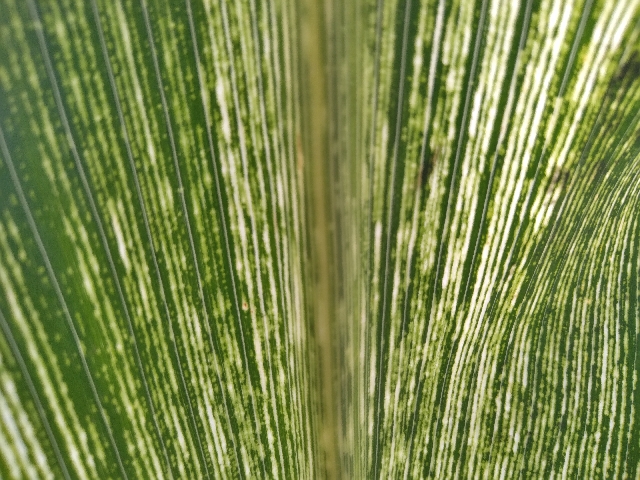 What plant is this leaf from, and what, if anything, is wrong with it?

maize, maize streak virus
